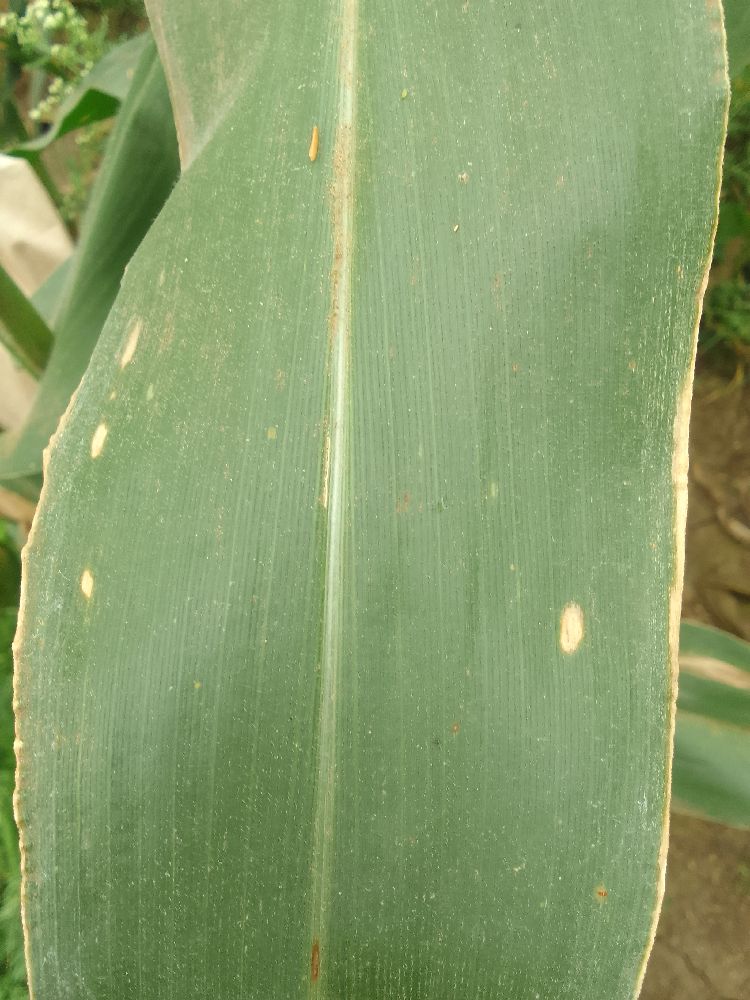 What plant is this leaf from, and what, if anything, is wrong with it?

maize, healthy
